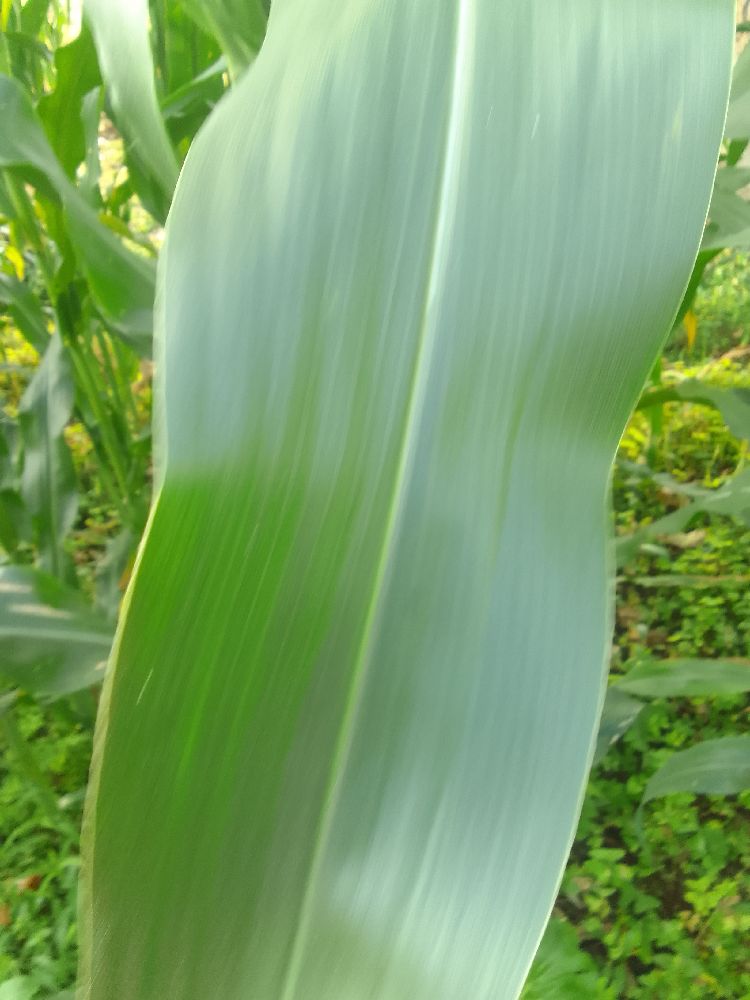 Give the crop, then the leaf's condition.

maize, healthy
